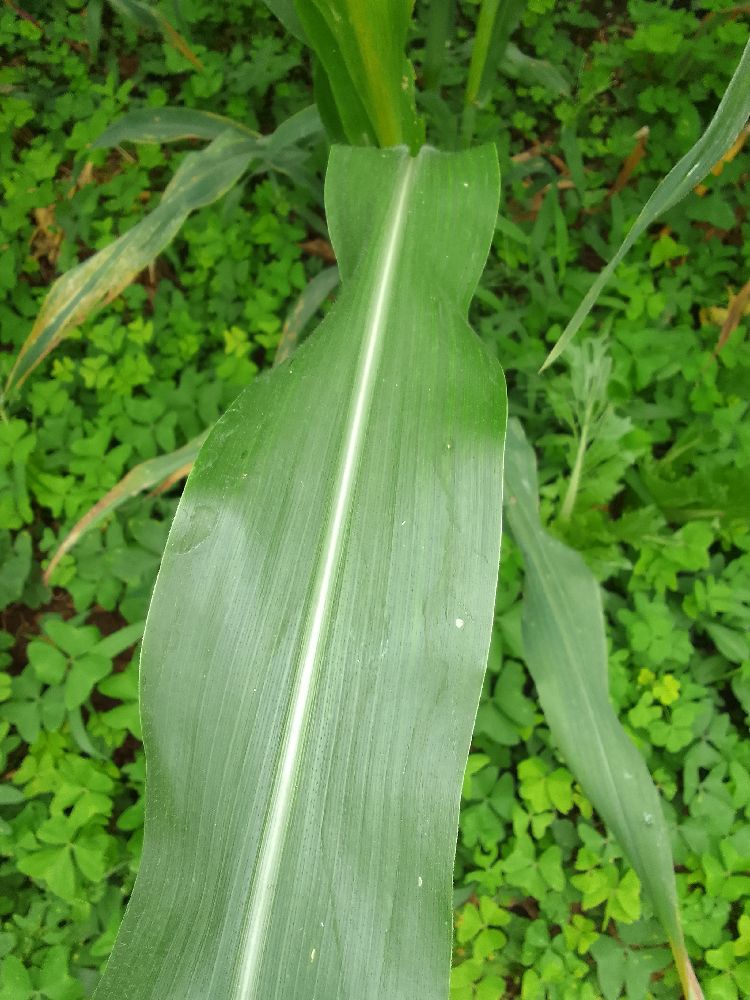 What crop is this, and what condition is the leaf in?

maize, healthy
